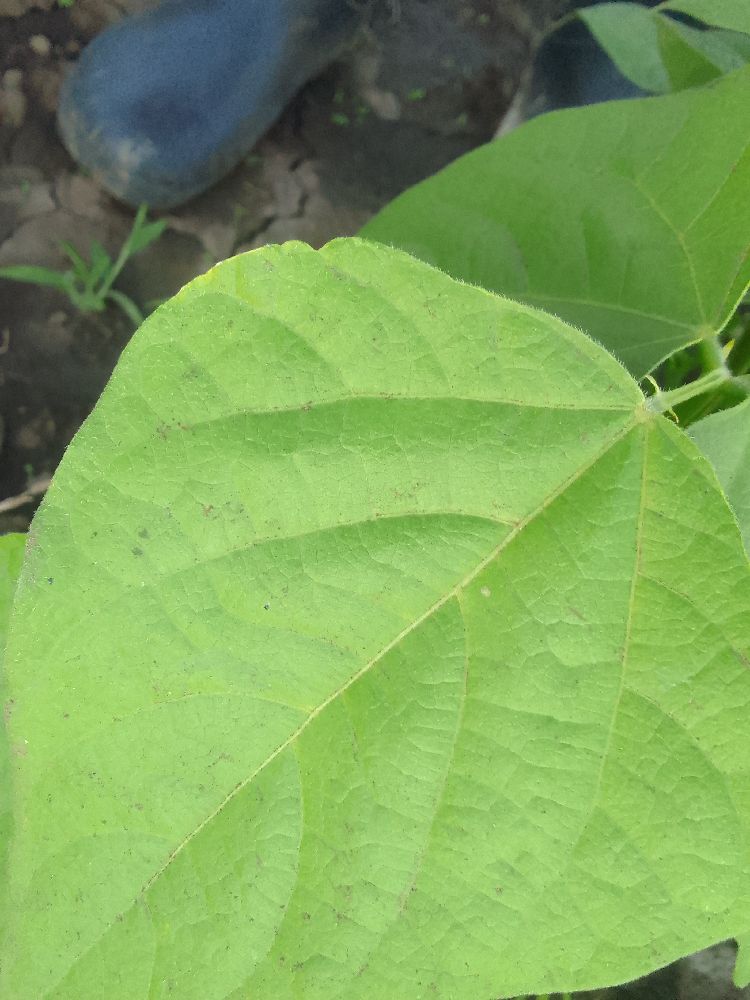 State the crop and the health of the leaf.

common bean, healthy
